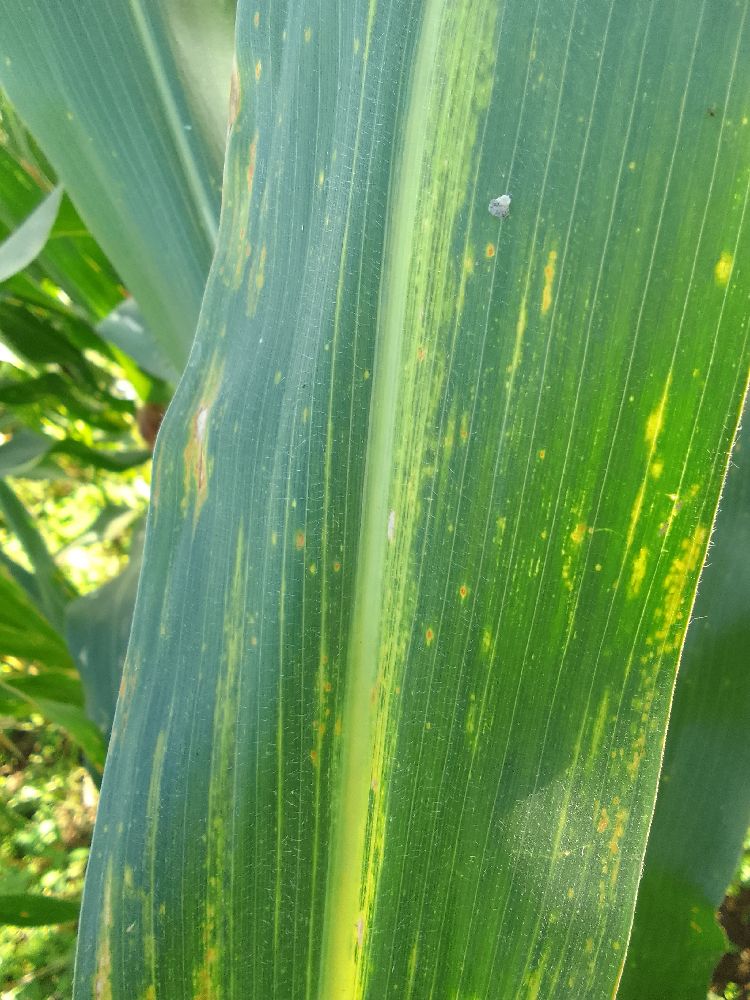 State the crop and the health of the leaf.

maize, maize lethal necrosis
